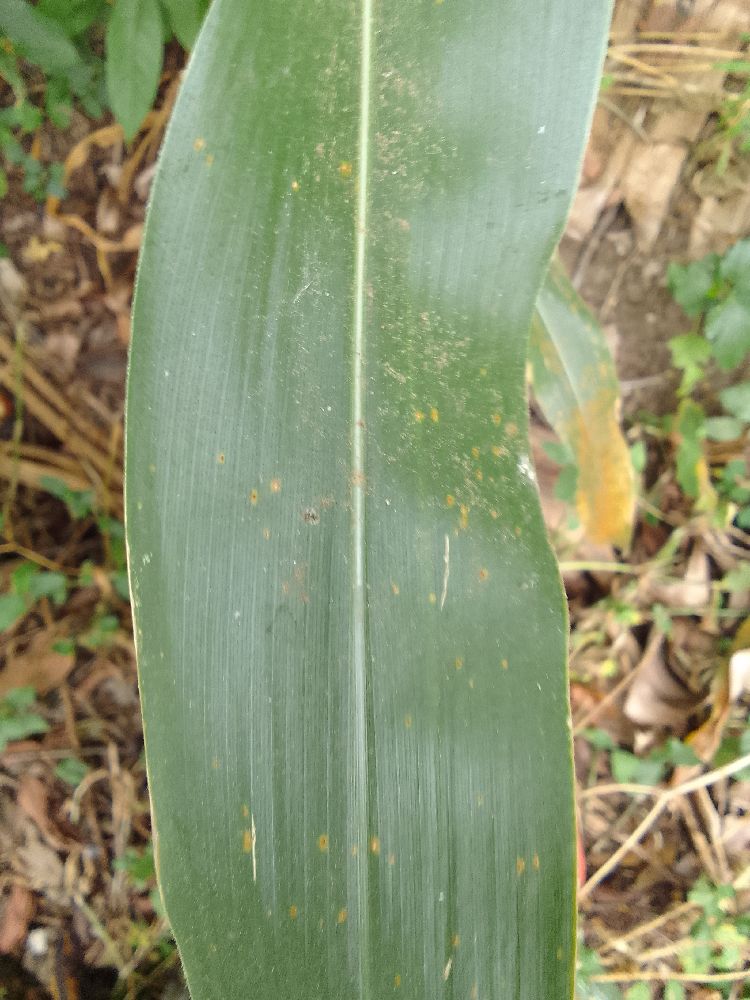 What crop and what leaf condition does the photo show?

maize, healthy
